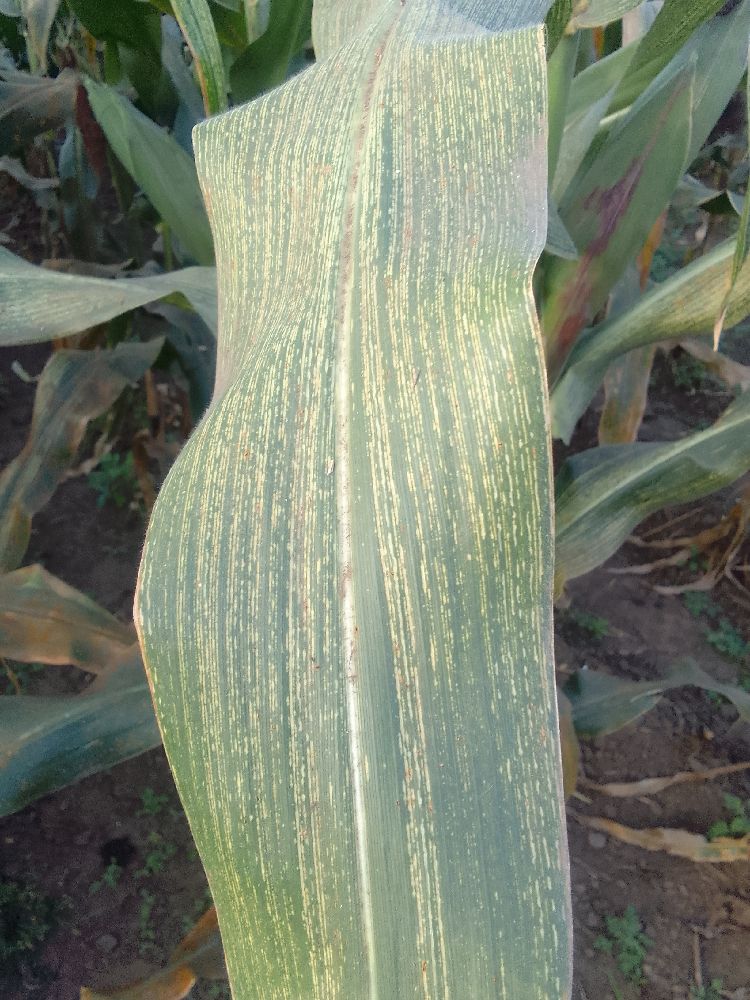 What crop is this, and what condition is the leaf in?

maize, maize streak virus
